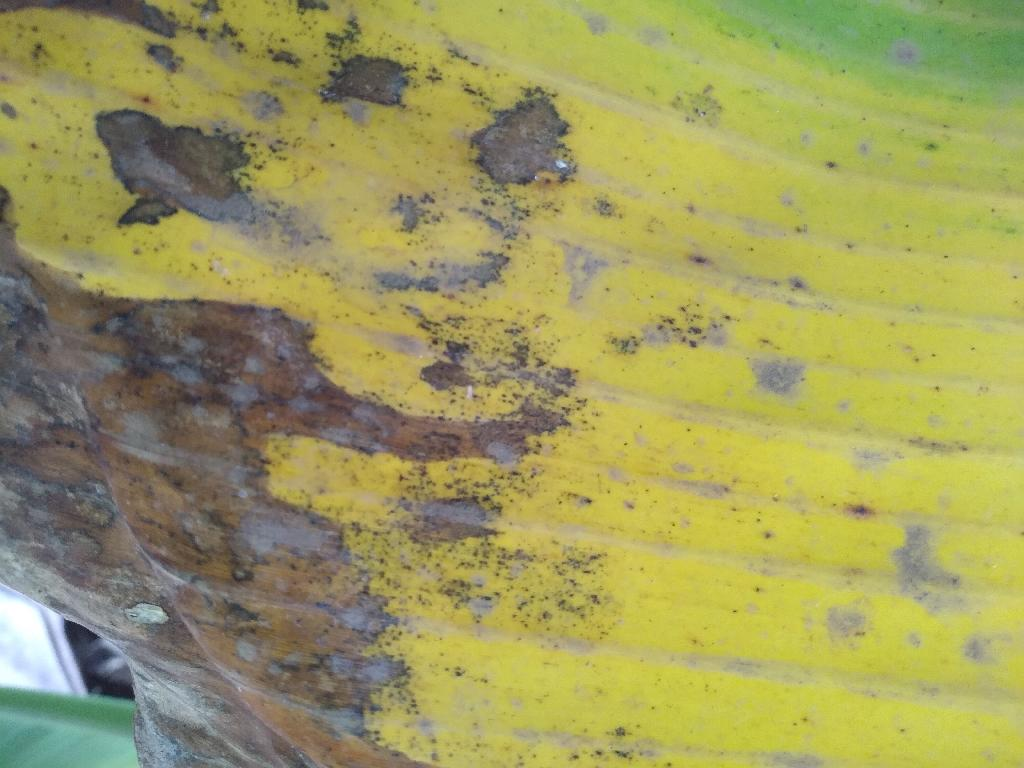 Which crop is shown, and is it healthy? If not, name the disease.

banana, black sigatoka
